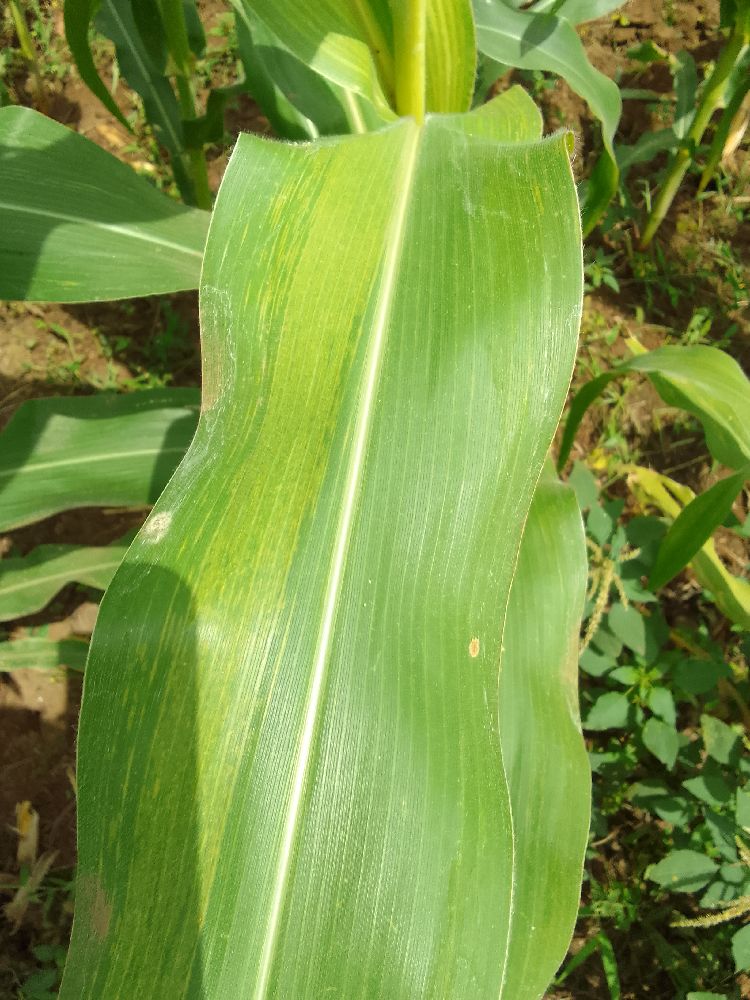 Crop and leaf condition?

maize, maize lethal necrosis
